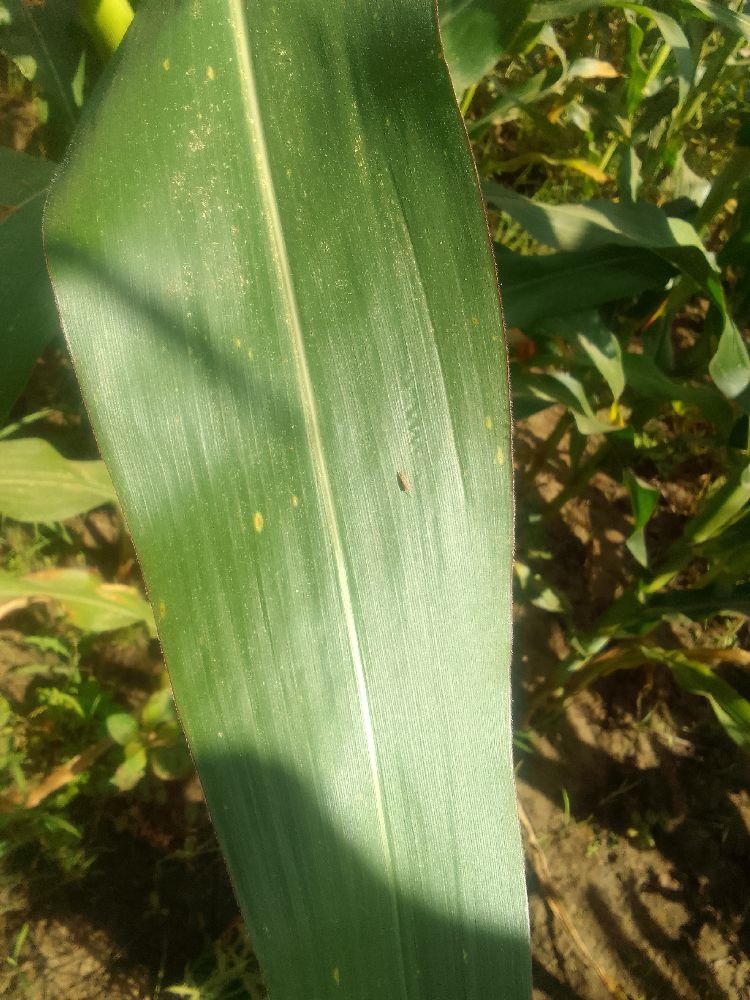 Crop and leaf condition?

maize, healthy
